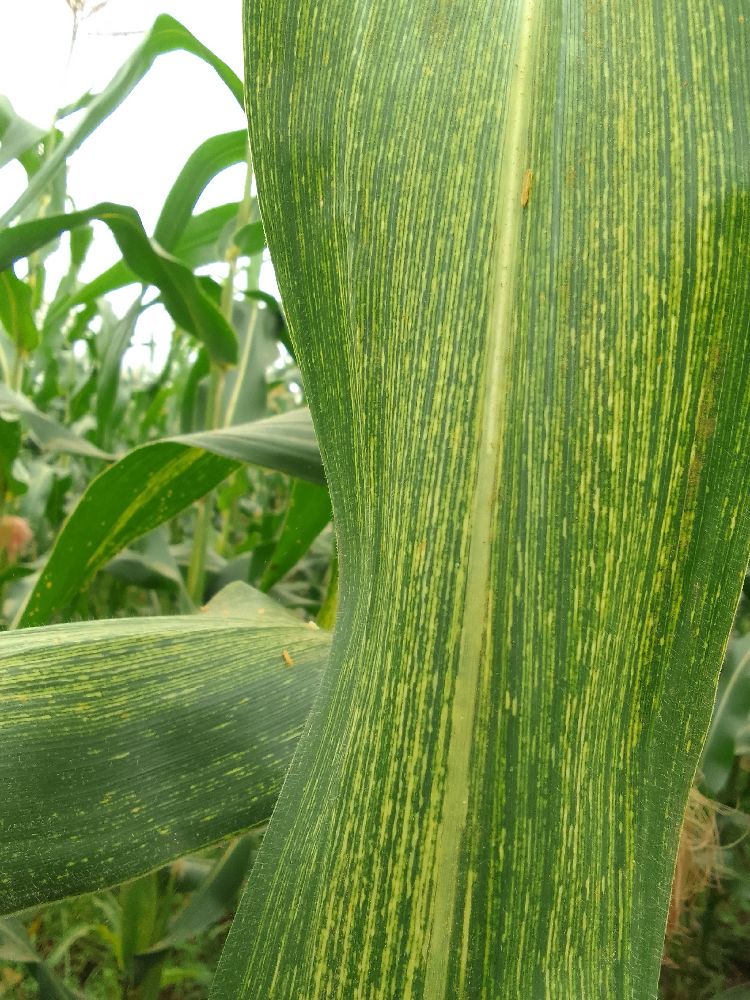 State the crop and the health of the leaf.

maize, maize streak virus
